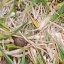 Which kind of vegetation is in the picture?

grass
